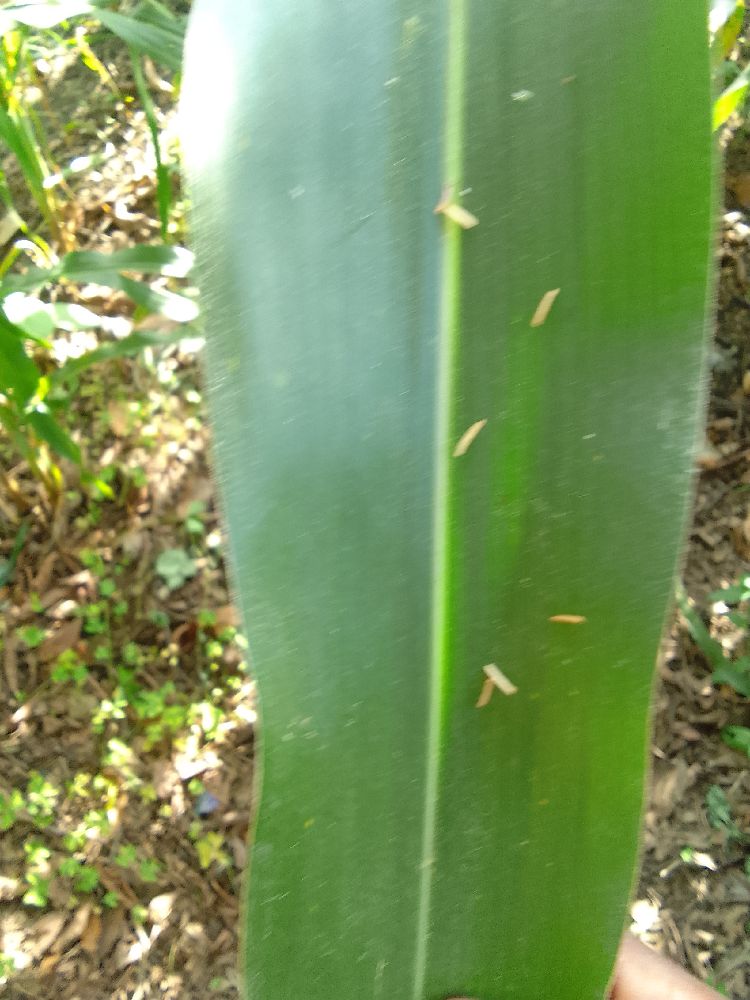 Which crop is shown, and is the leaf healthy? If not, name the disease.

maize, healthy
